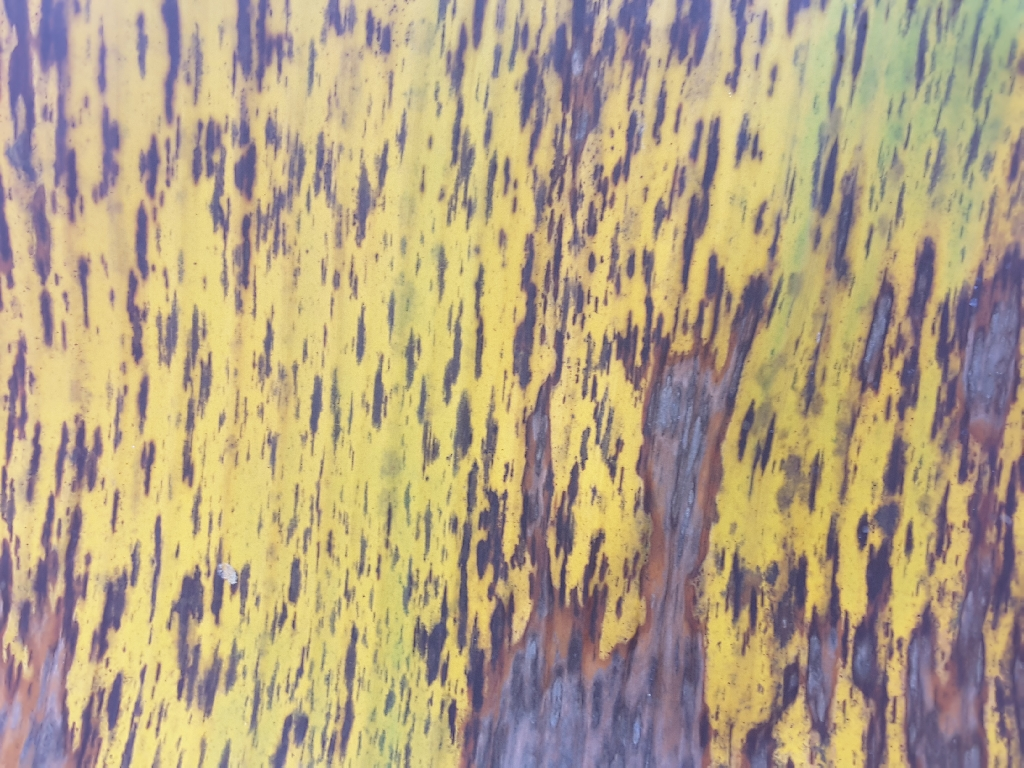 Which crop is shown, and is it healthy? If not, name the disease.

banana, black sigatoka
